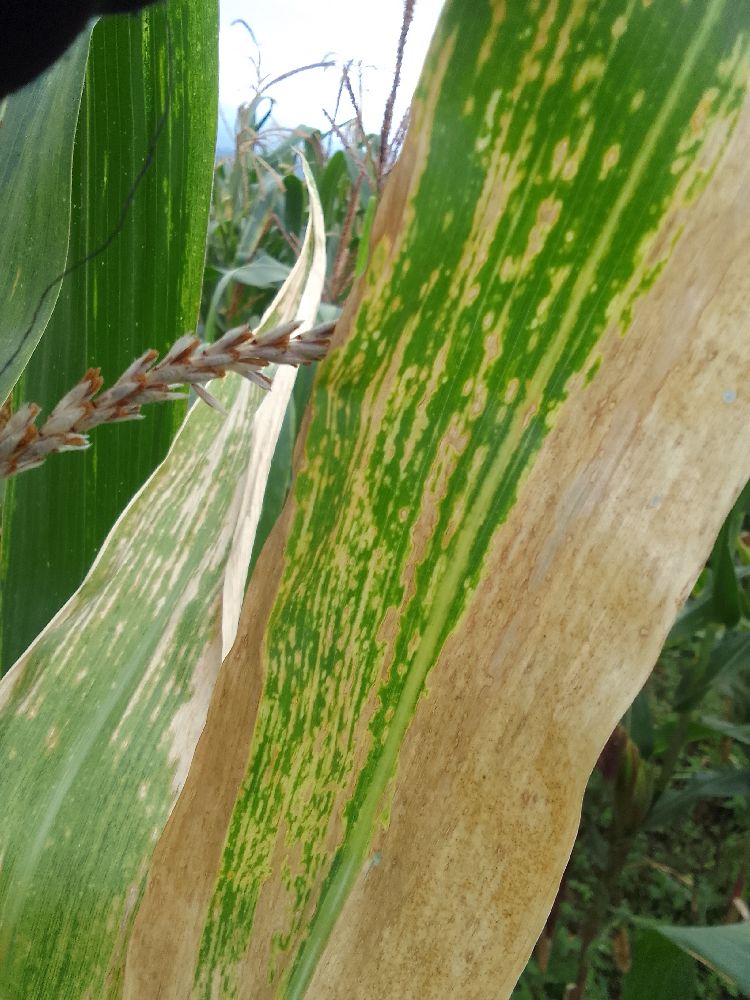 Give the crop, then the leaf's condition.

maize, maize lethal necrosis
